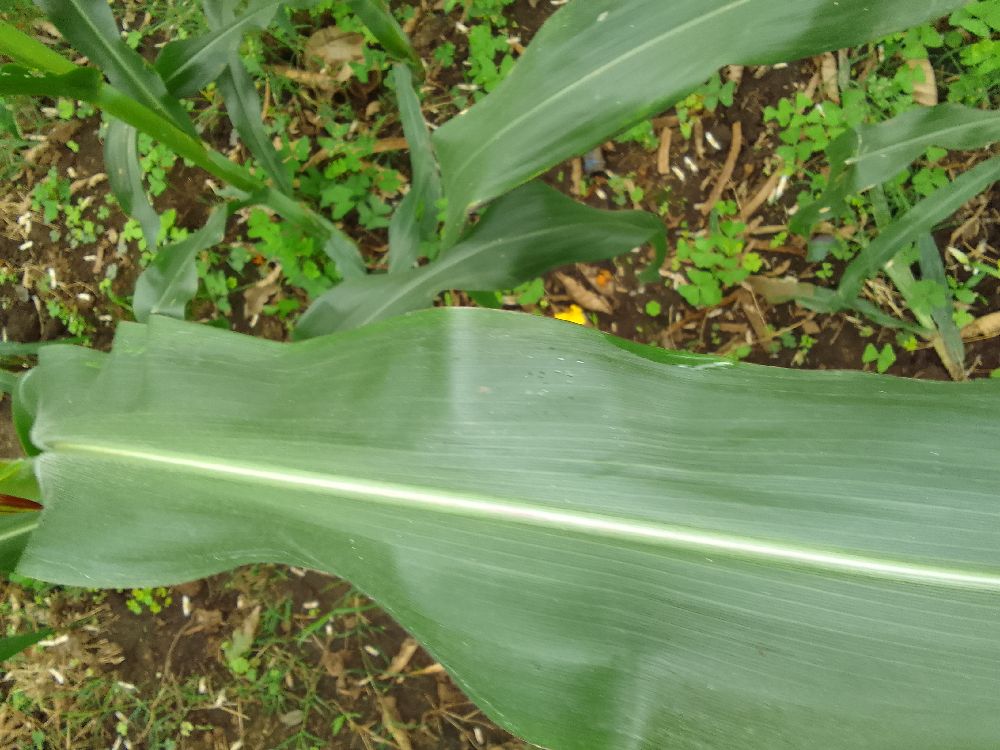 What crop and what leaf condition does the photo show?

maize, healthy
